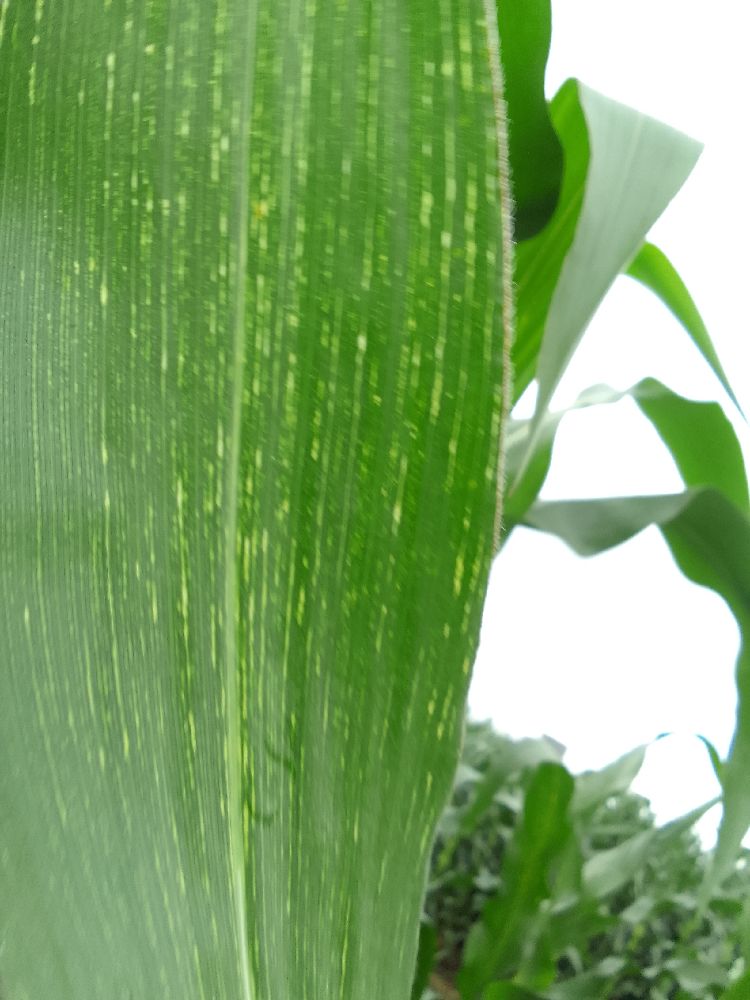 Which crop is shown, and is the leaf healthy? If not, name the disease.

maize, maize lethal necrosis
